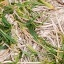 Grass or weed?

grass
